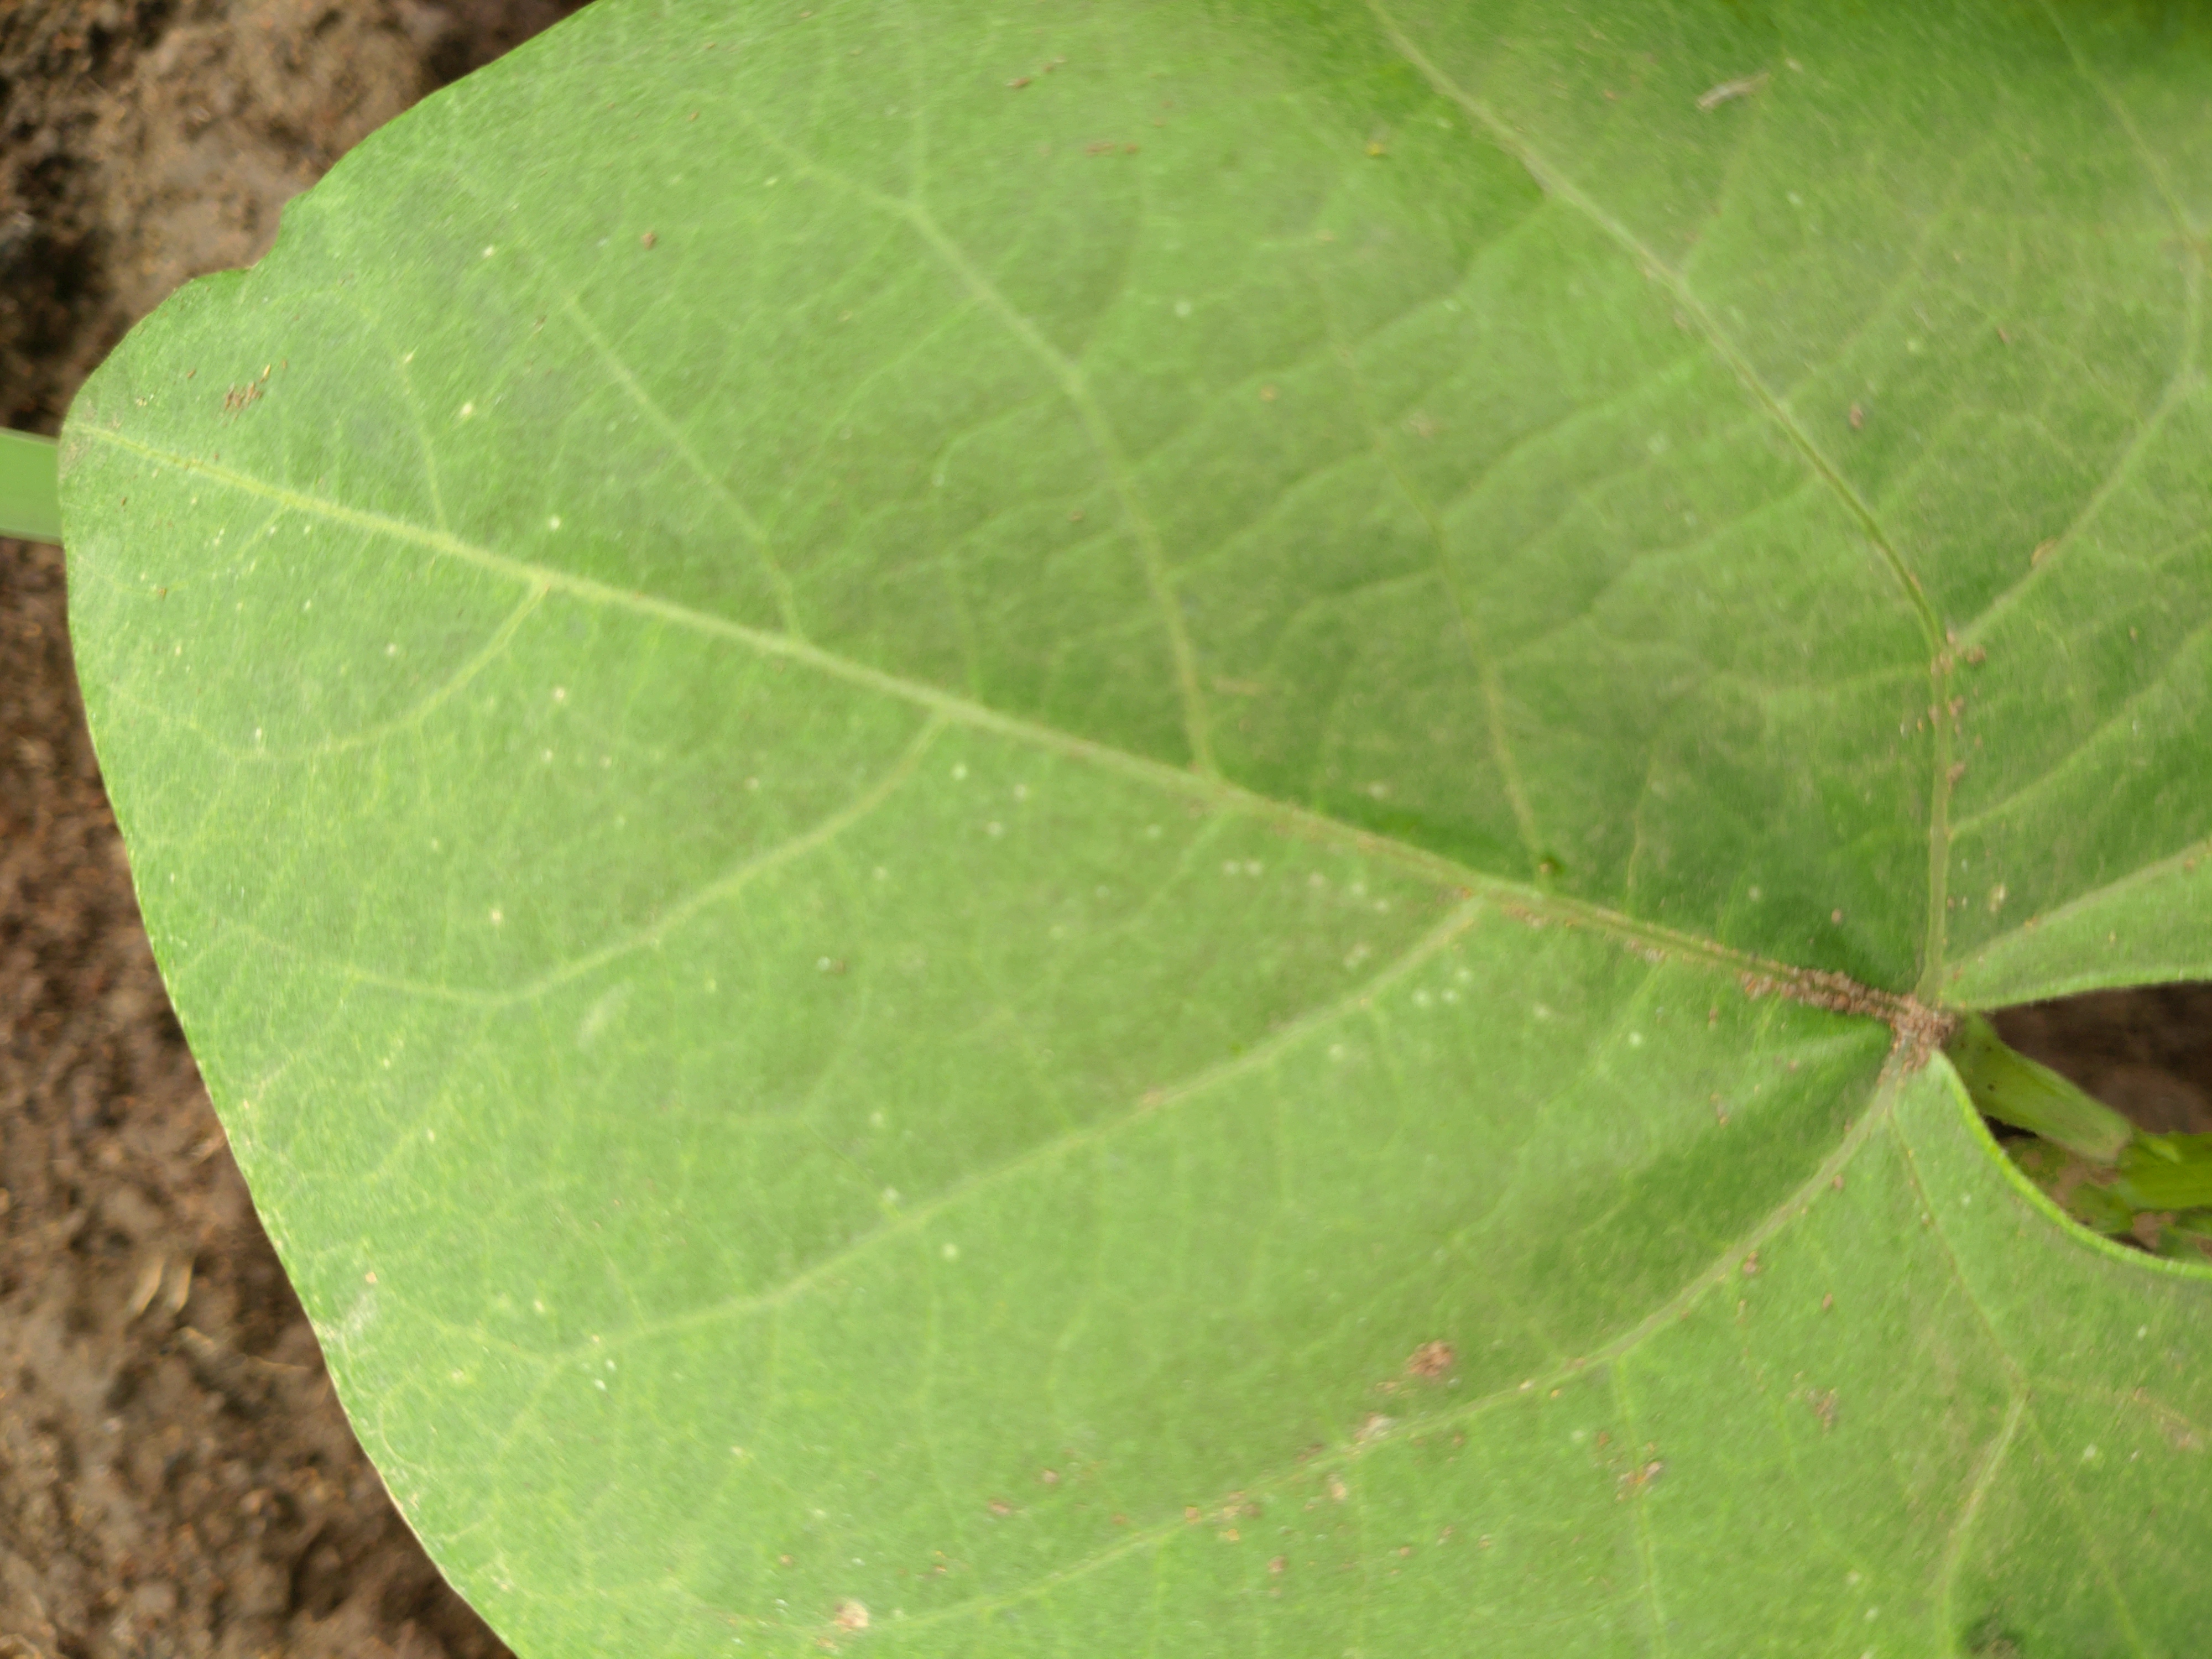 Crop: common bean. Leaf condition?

healthy
